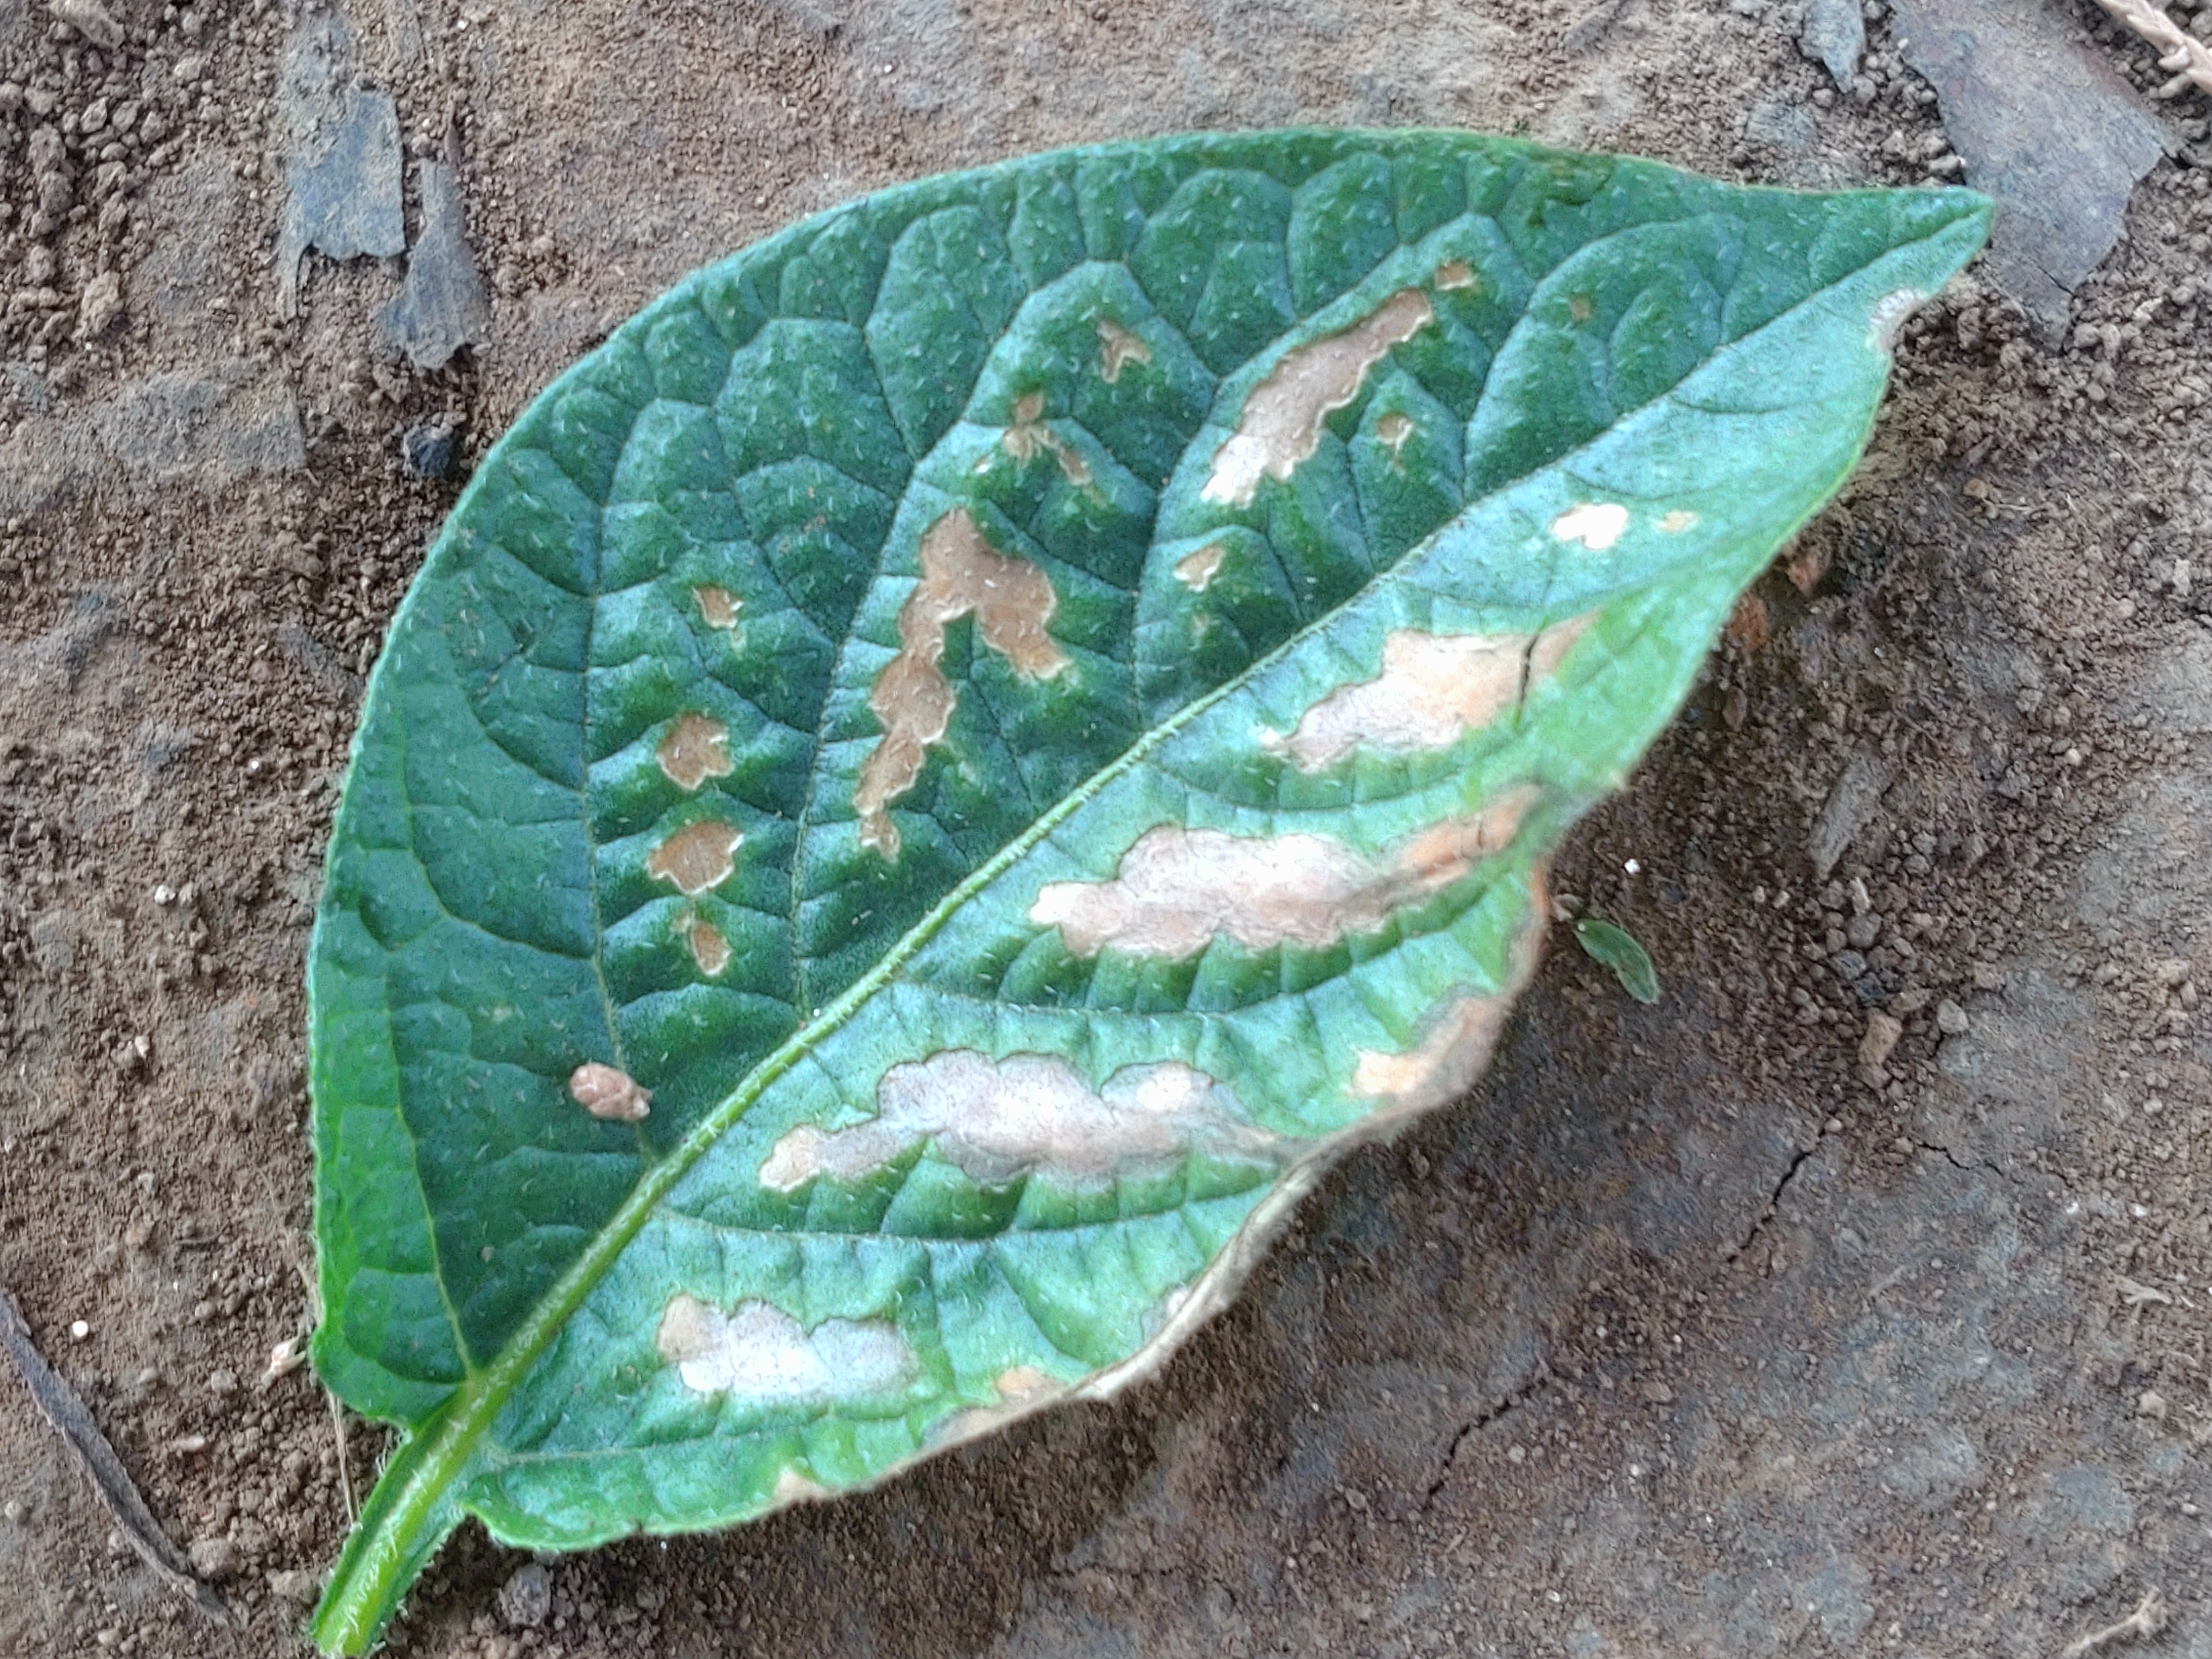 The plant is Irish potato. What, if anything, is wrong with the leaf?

early blight
